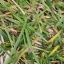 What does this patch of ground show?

grass
